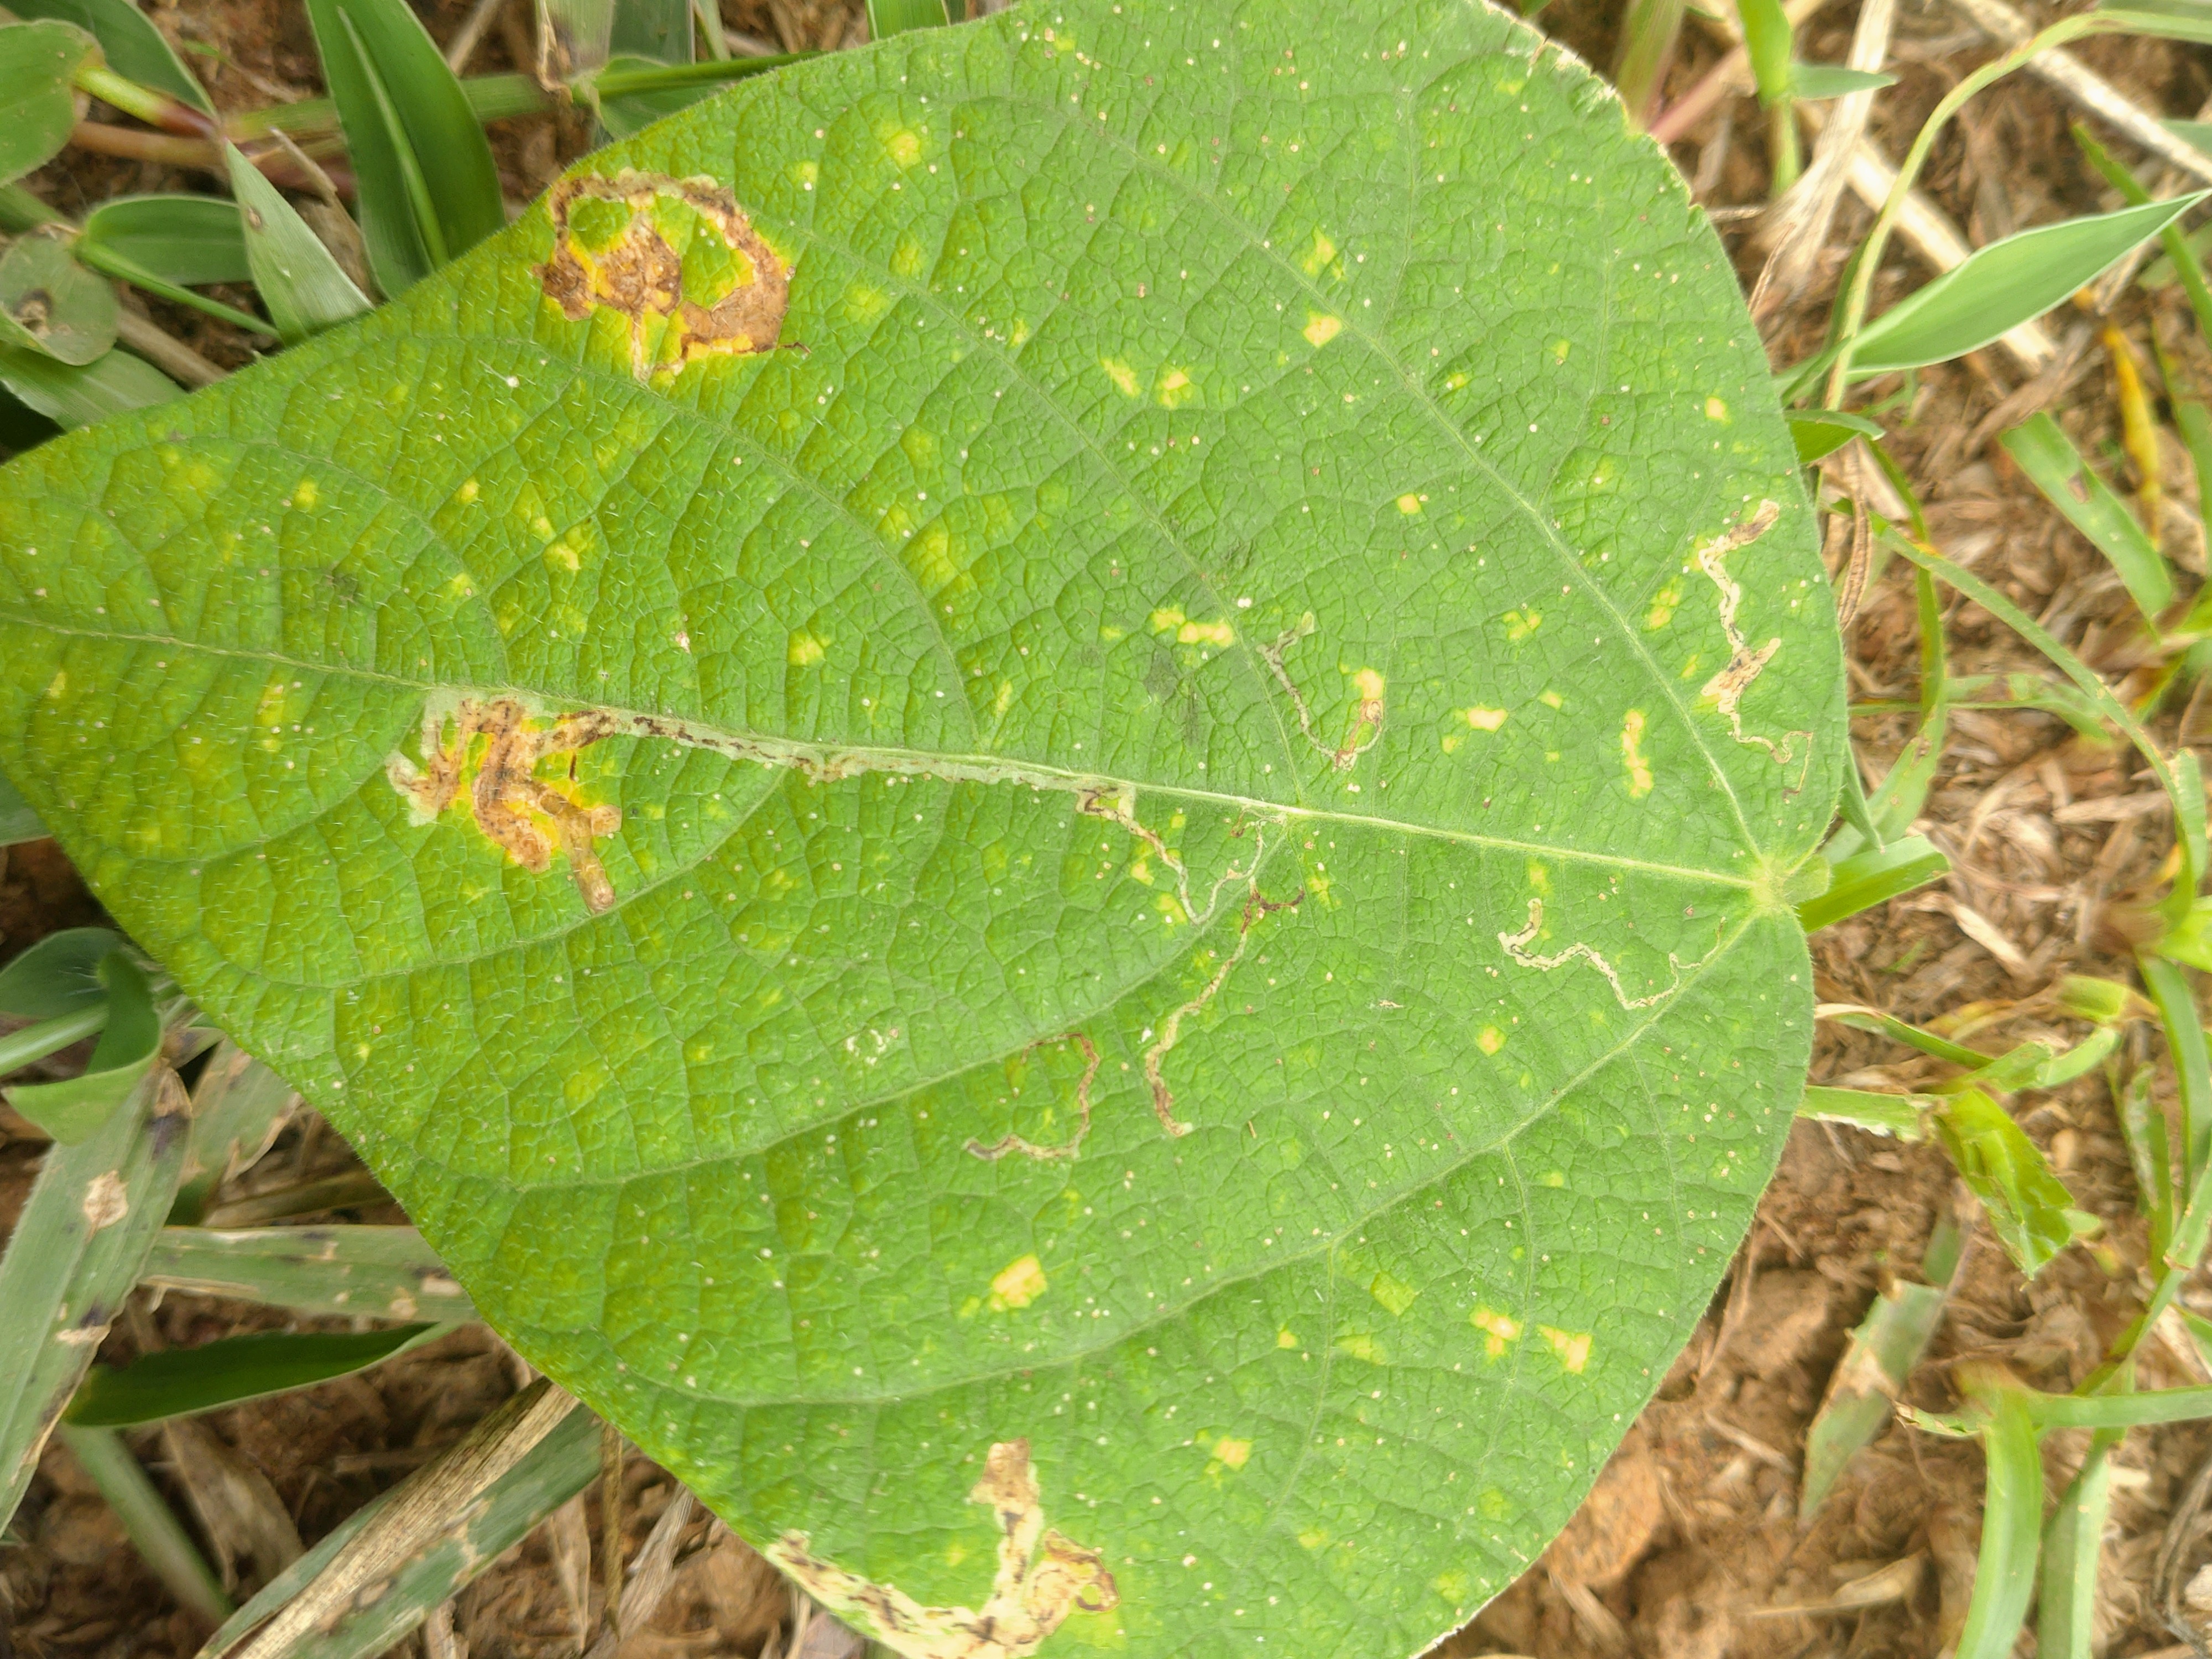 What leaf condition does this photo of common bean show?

rust
